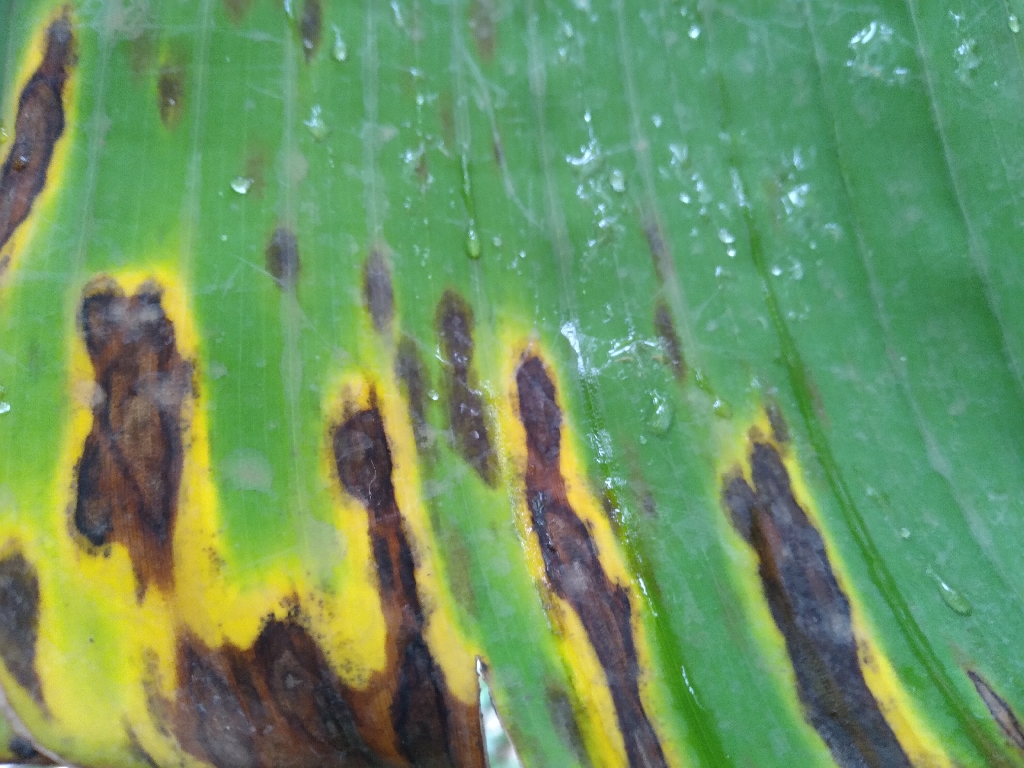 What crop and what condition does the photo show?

banana, black sigatoka
